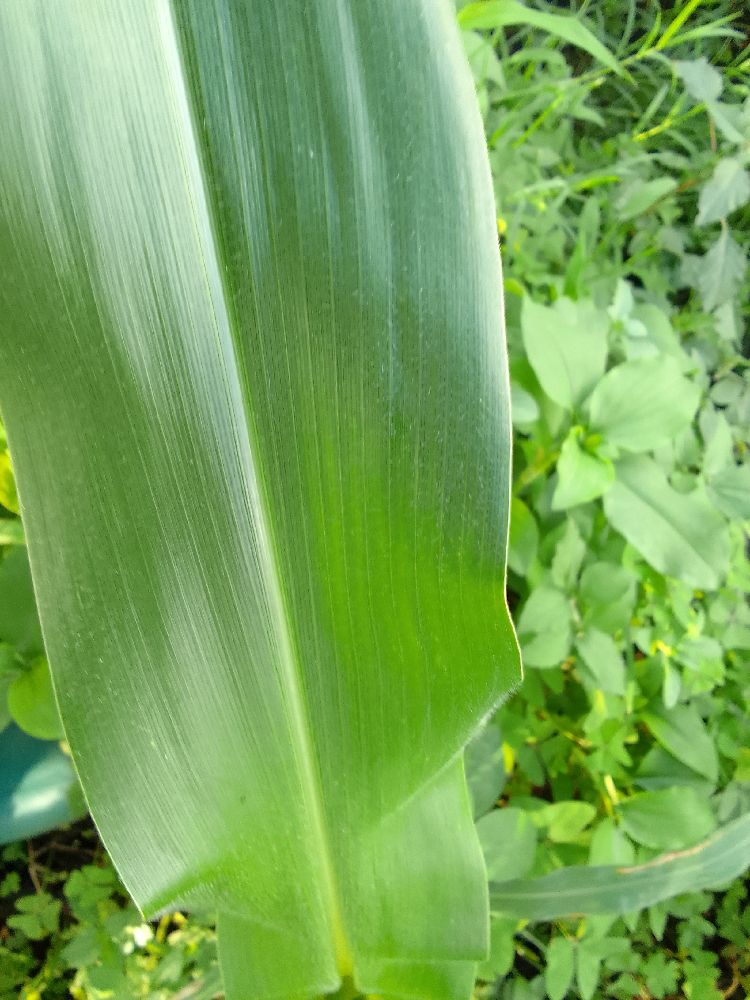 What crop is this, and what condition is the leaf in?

maize, healthy
